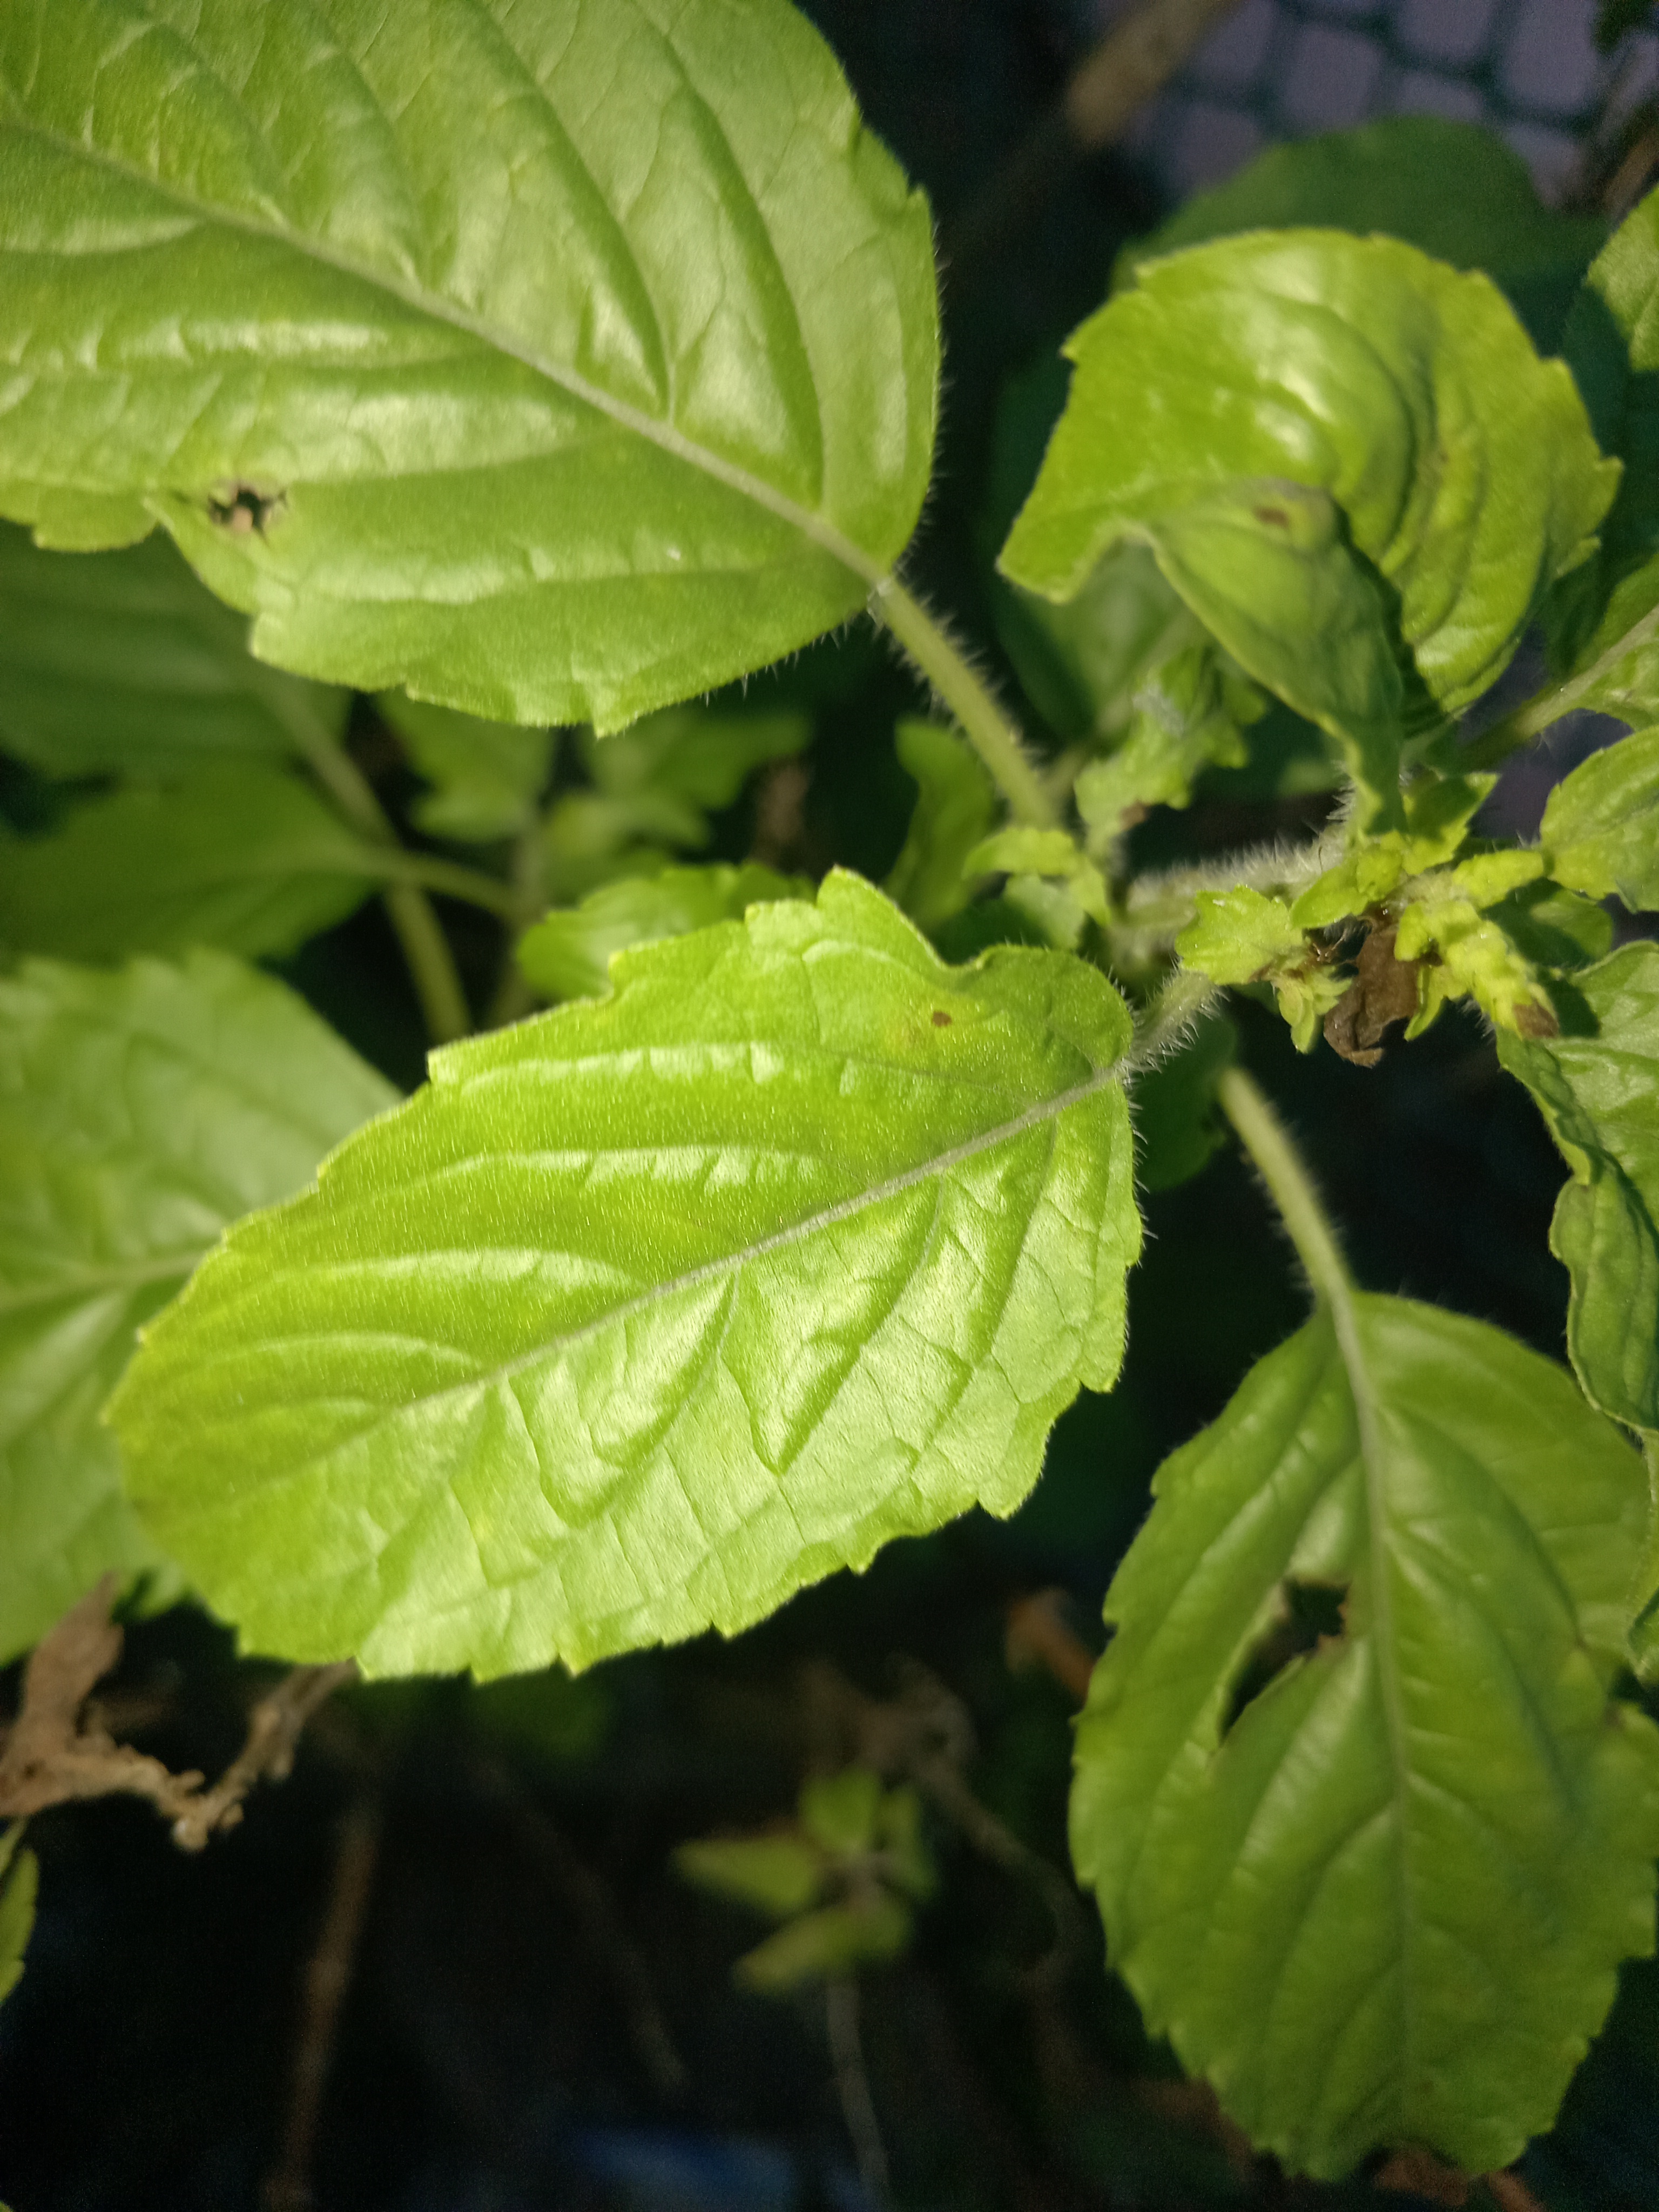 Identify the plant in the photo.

tulshi
